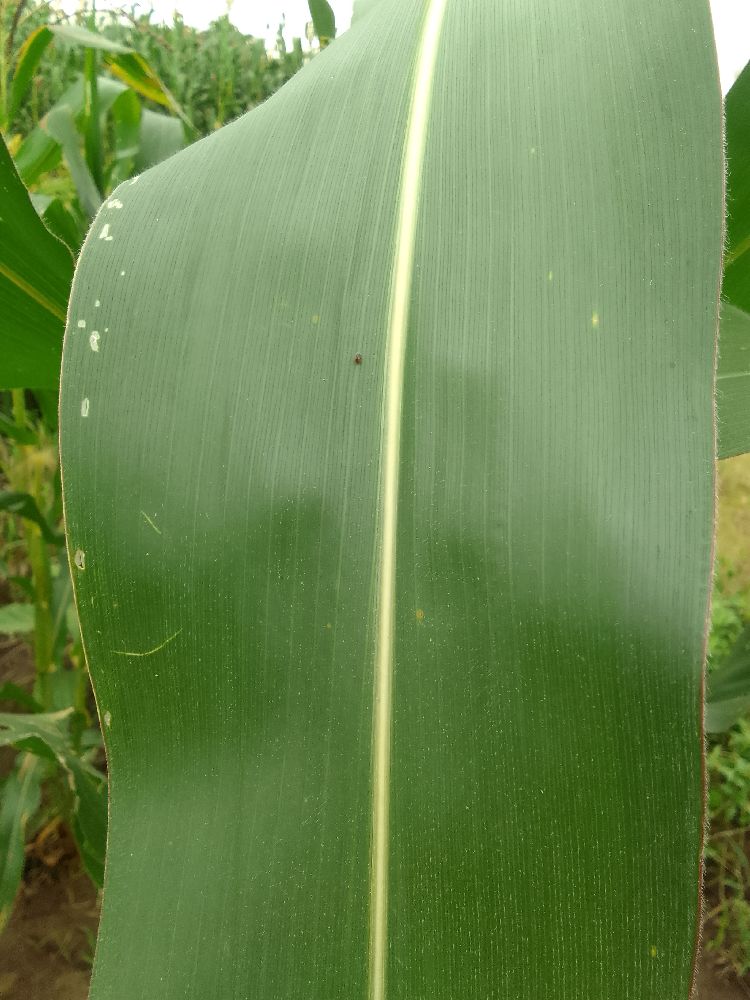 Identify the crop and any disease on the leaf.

maize, healthy
